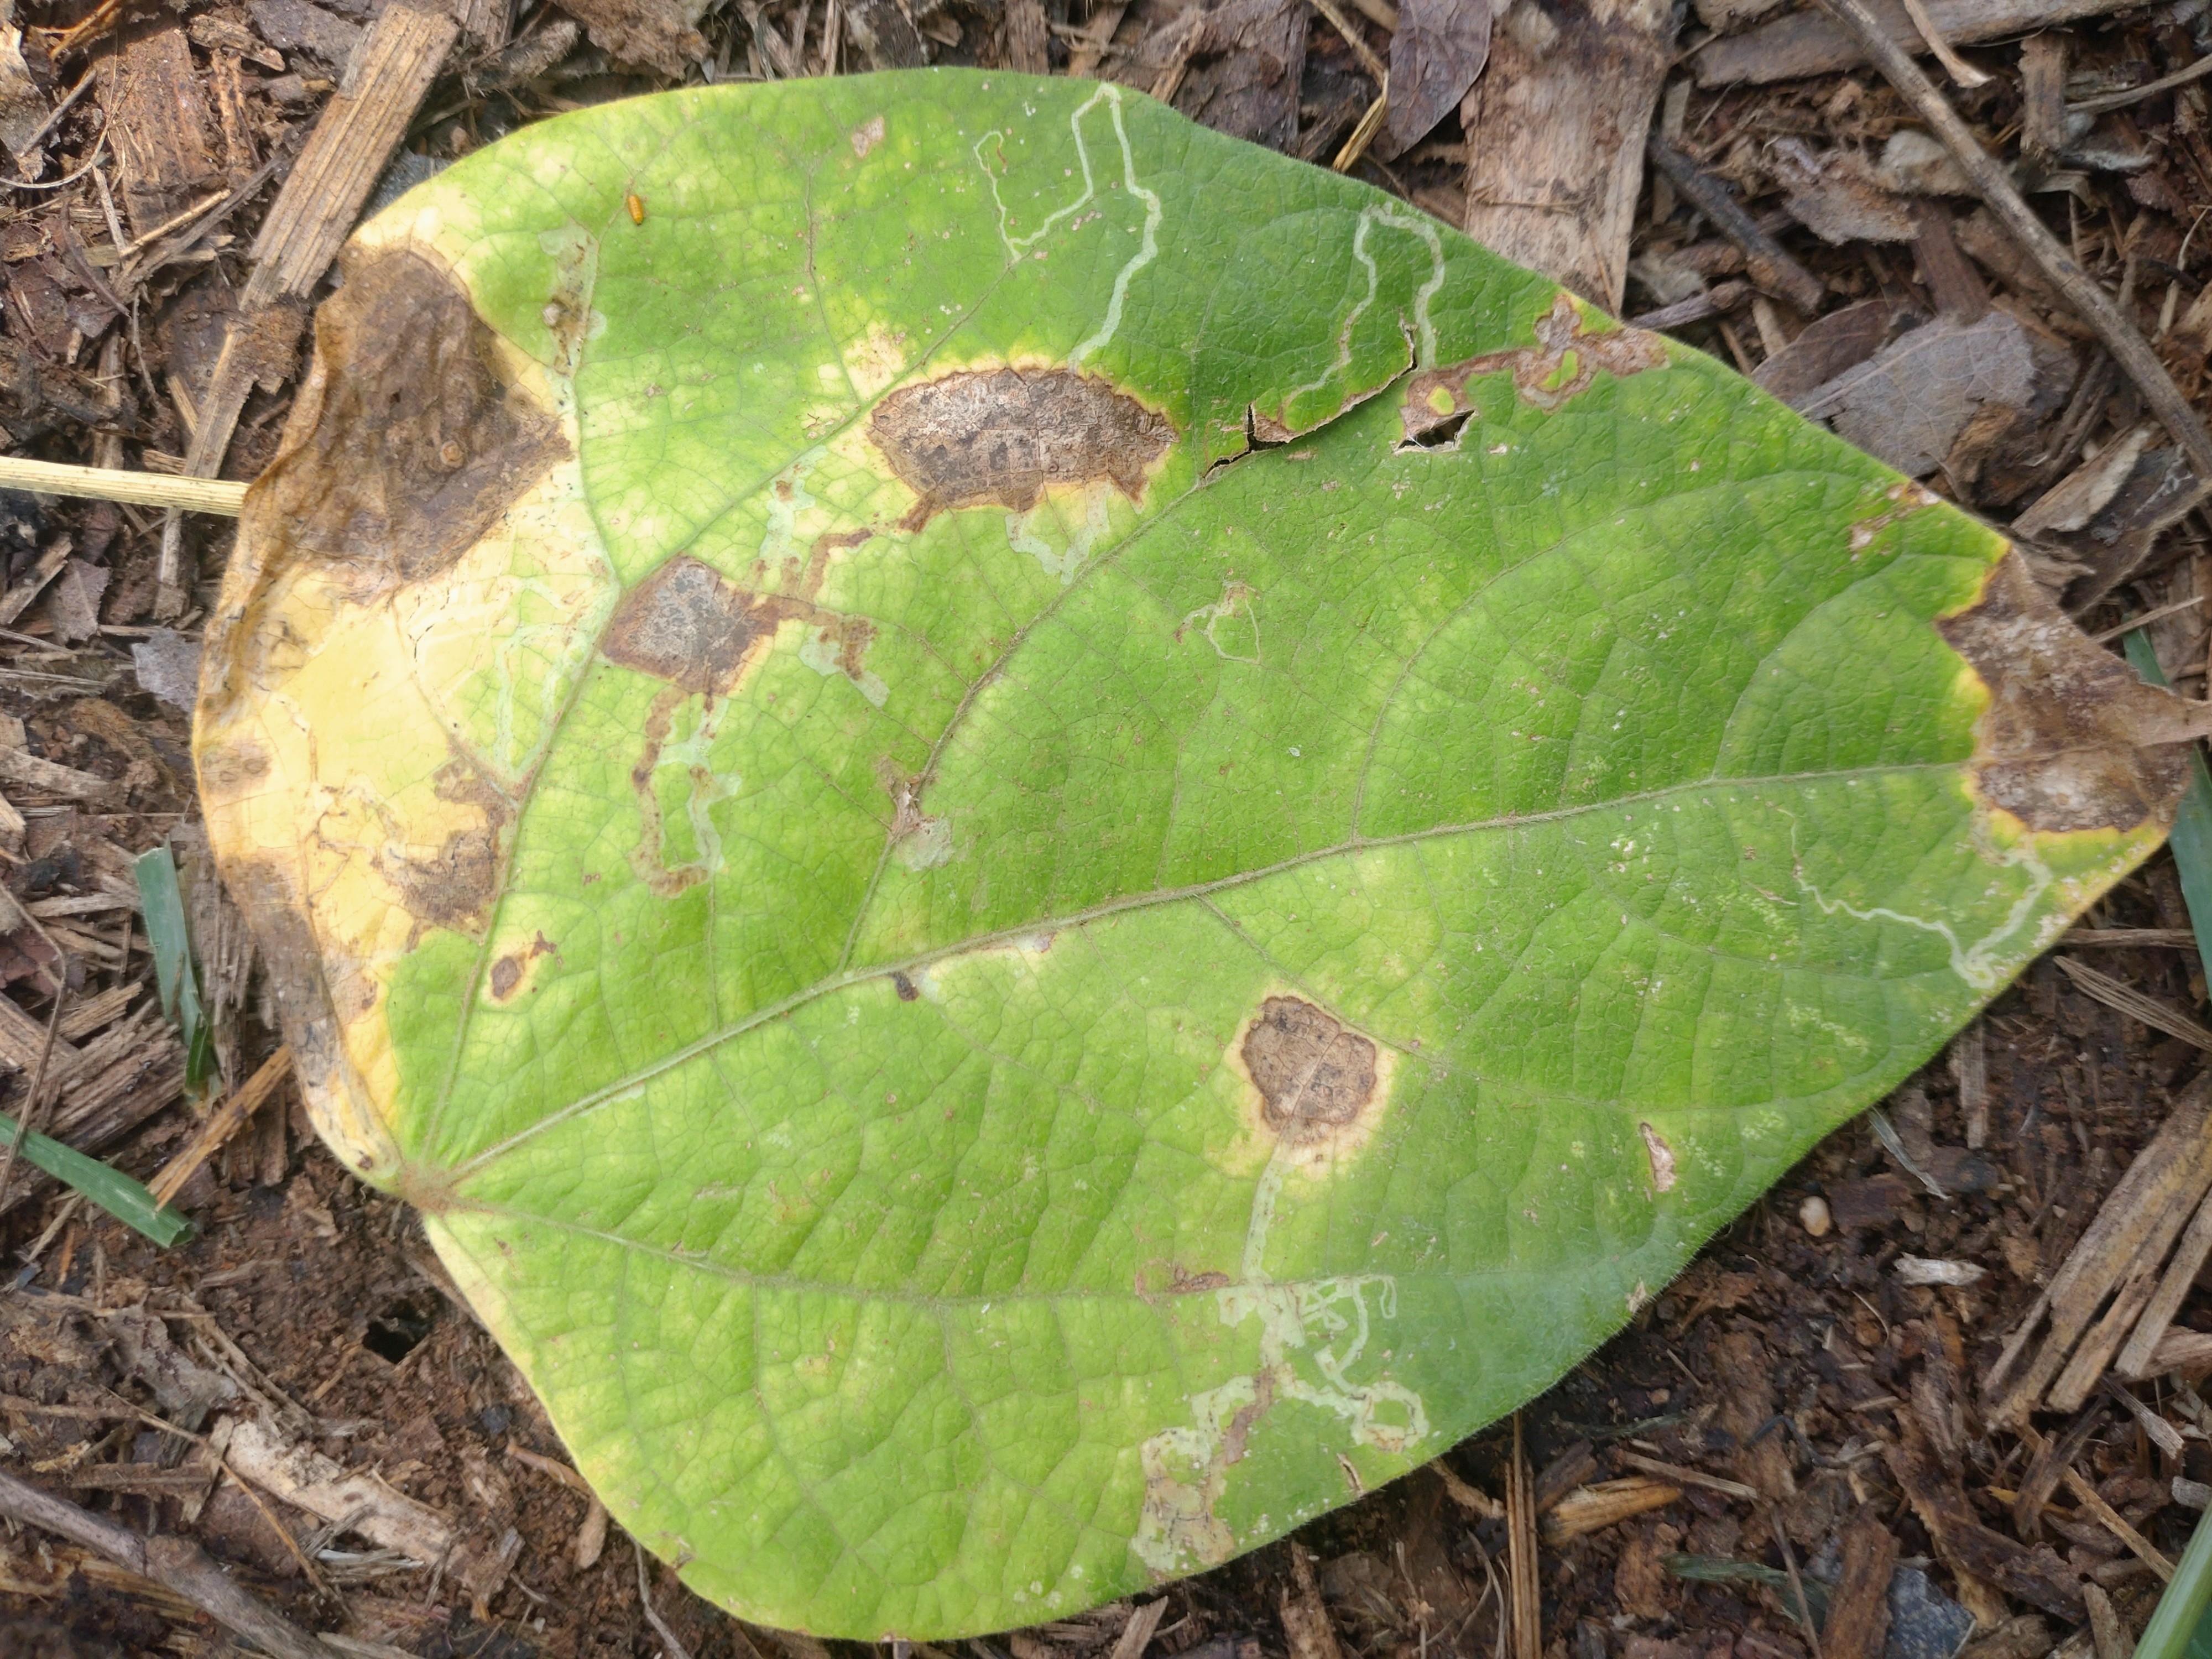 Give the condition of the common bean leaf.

anthracnose
